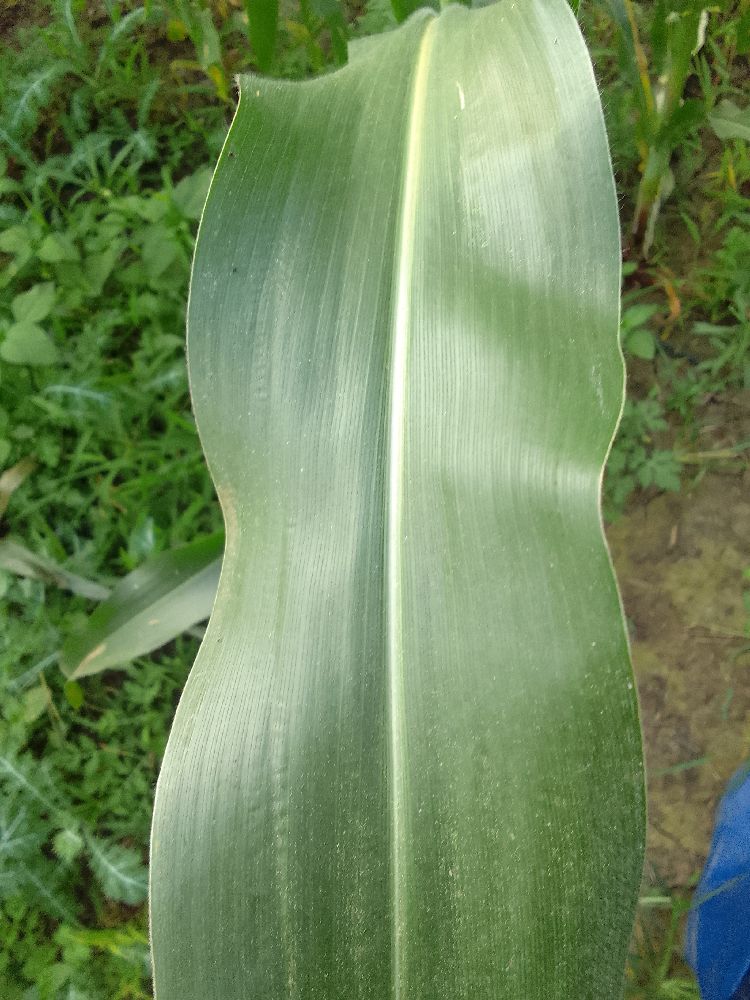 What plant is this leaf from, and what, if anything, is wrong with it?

maize, healthy
